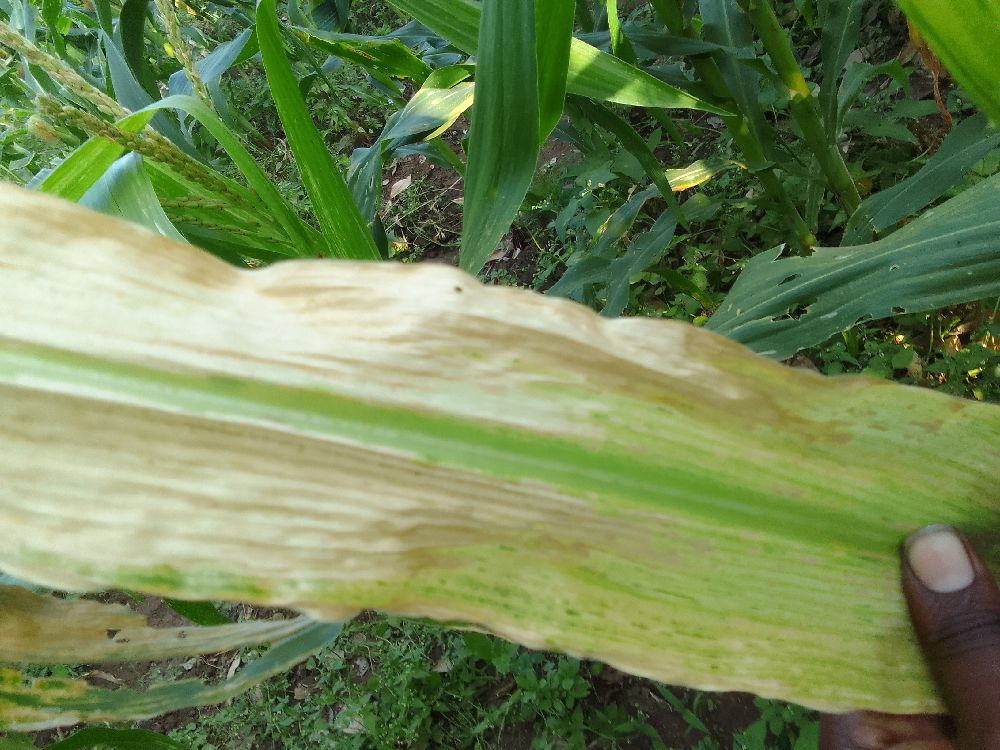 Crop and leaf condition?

maize, maize lethal necrosis
